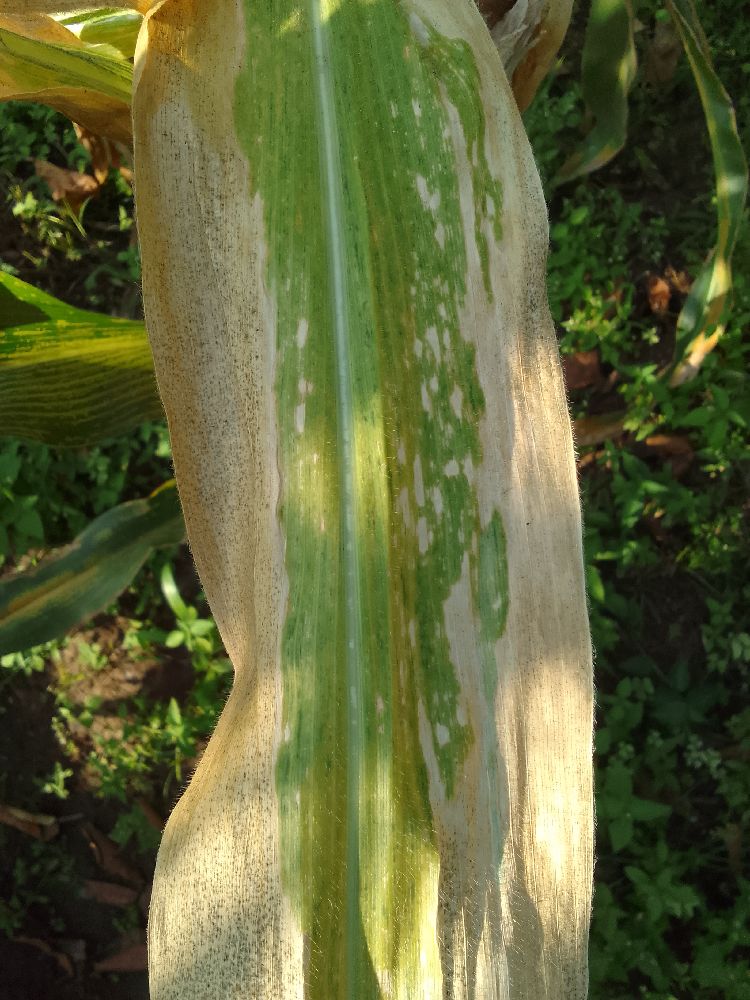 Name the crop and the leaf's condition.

maize, maize lethal necrosis
